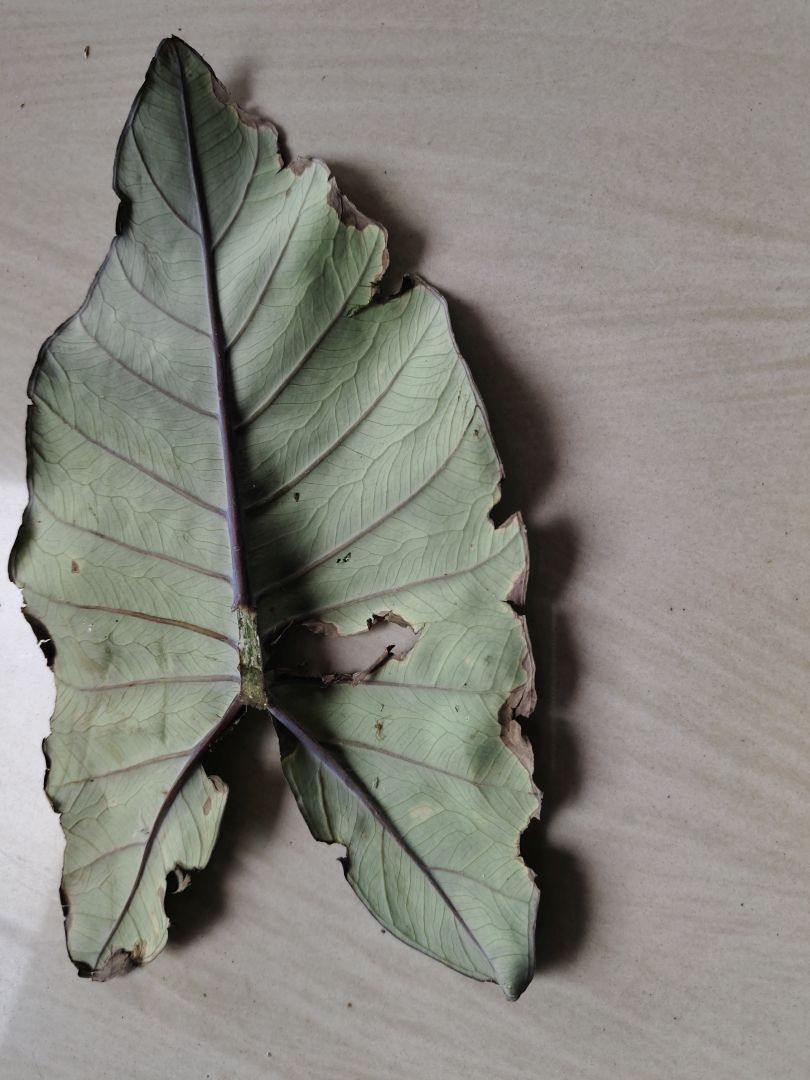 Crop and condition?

taro, leaf blight
